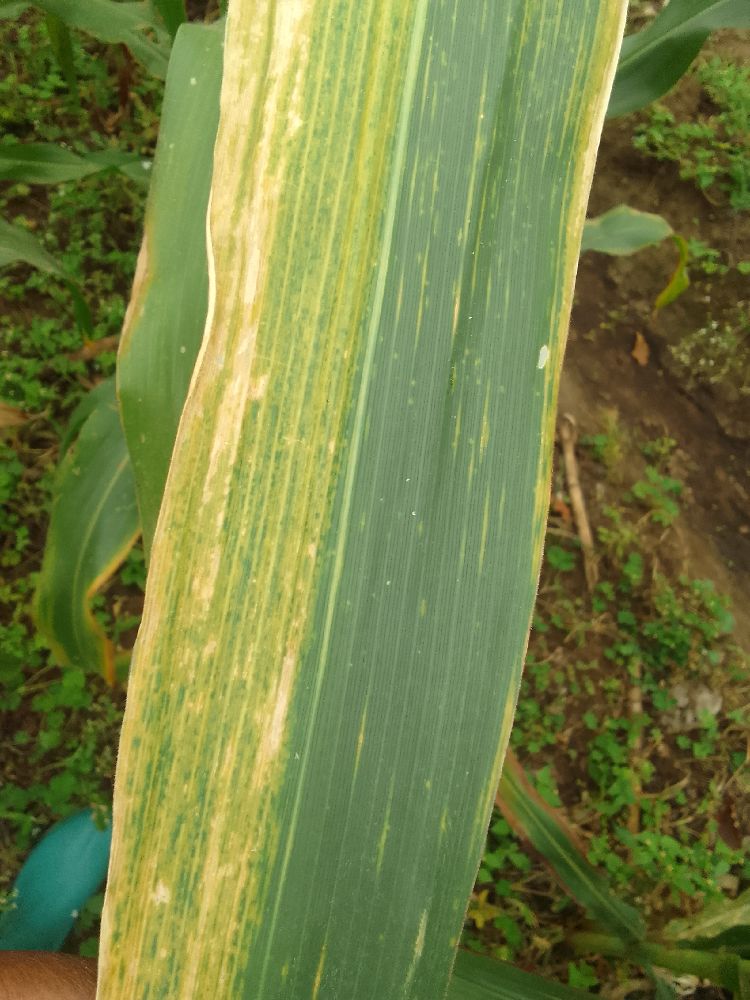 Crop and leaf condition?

maize, maize lethal necrosis
